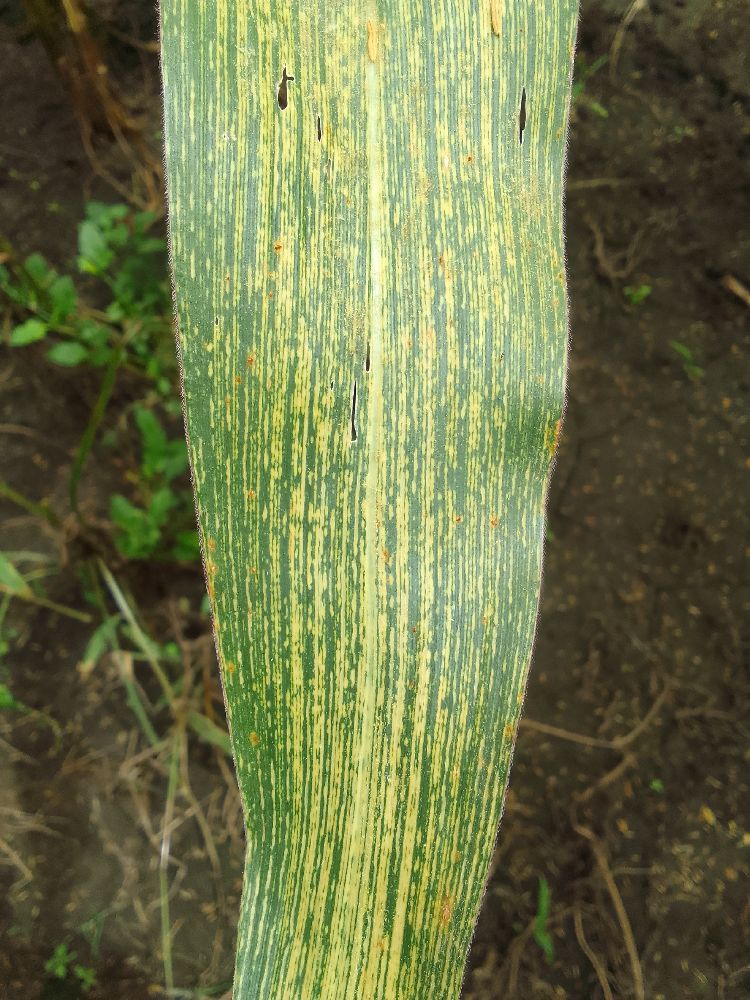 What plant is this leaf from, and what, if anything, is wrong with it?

maize, maize streak virus
